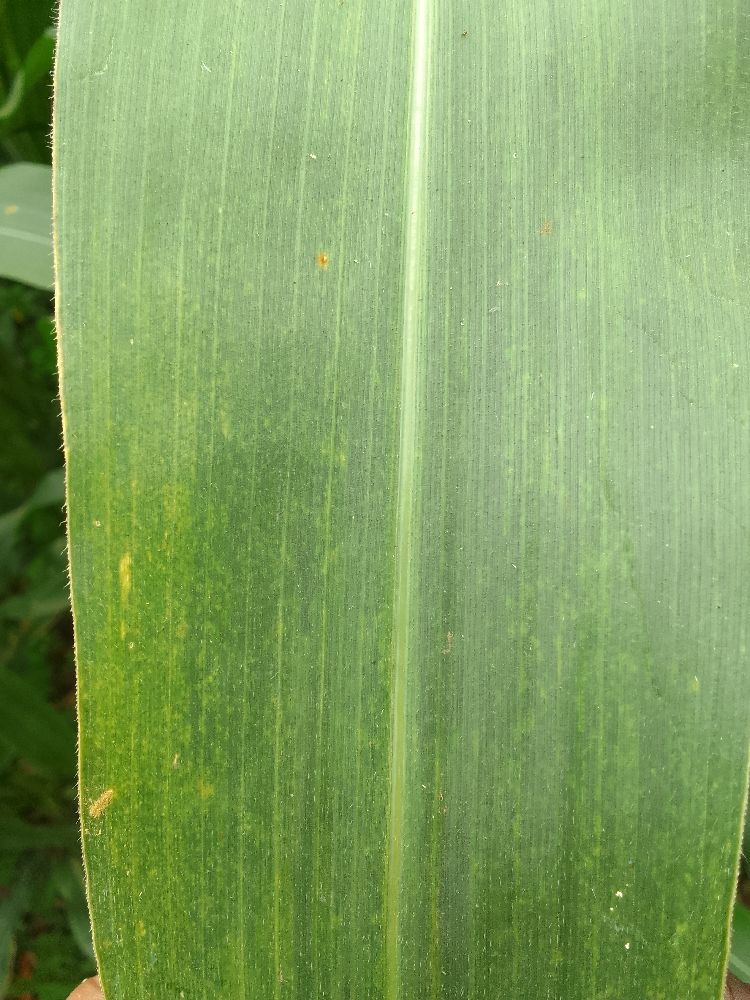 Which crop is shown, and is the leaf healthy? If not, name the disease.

maize, healthy
